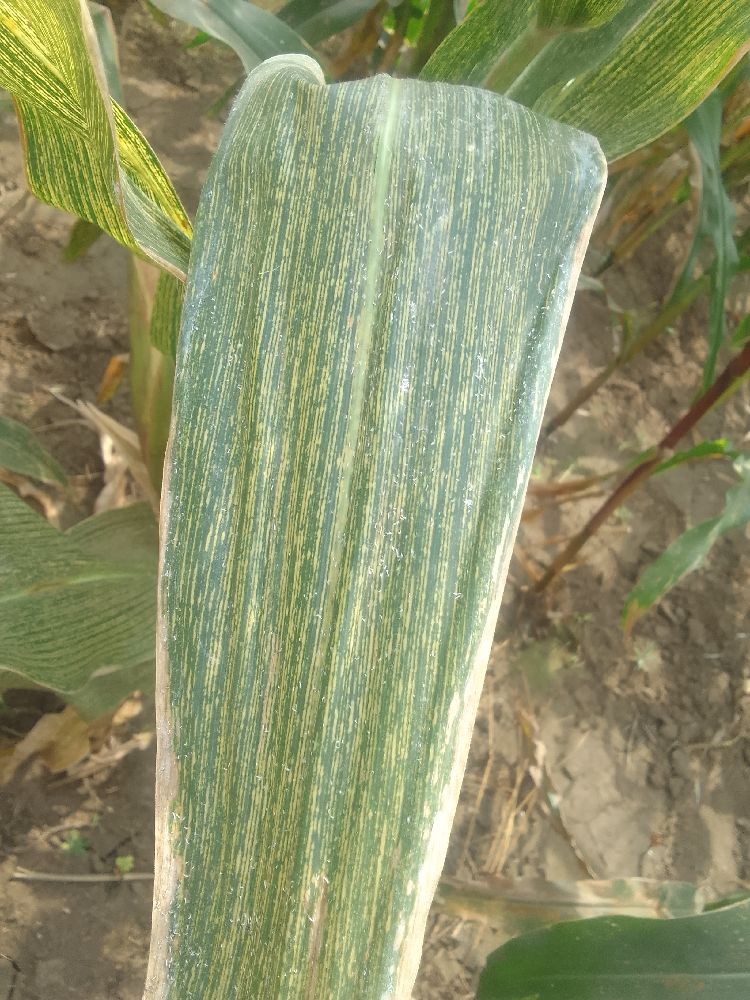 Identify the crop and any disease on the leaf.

maize, maize streak virus
